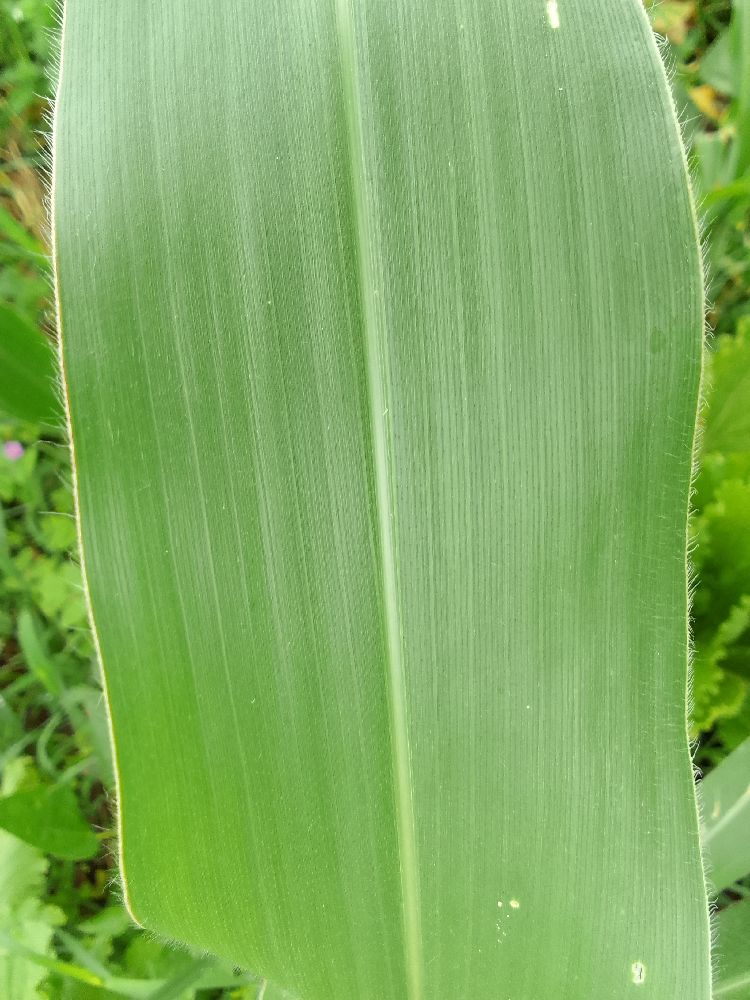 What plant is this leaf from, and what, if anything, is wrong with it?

maize, healthy
